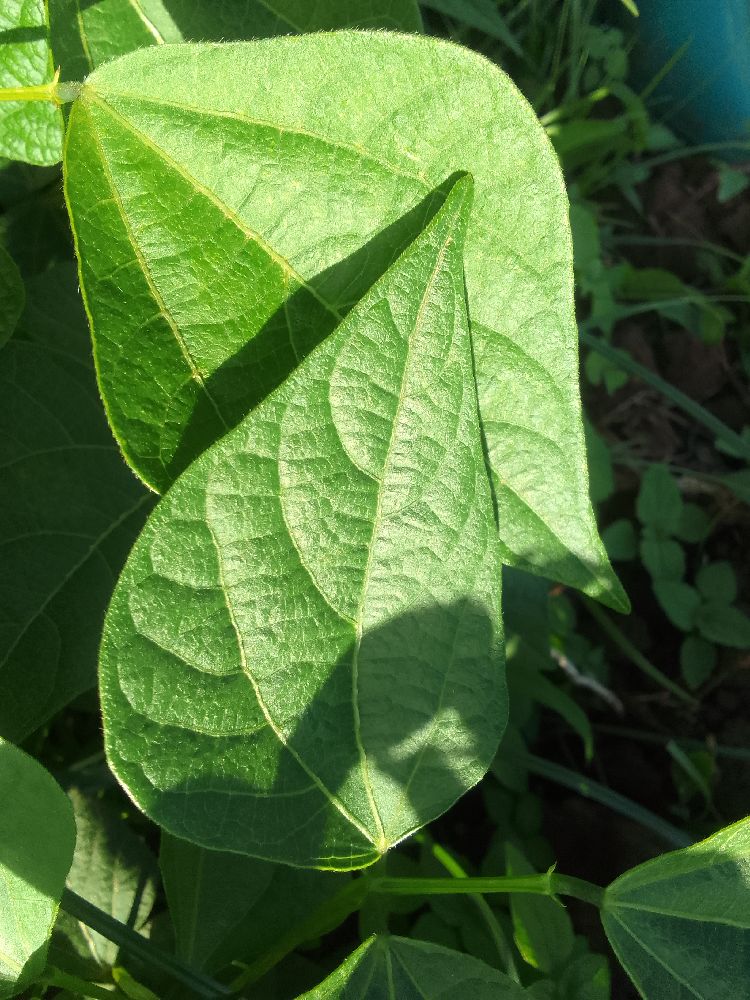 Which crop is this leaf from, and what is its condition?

common bean, healthy
